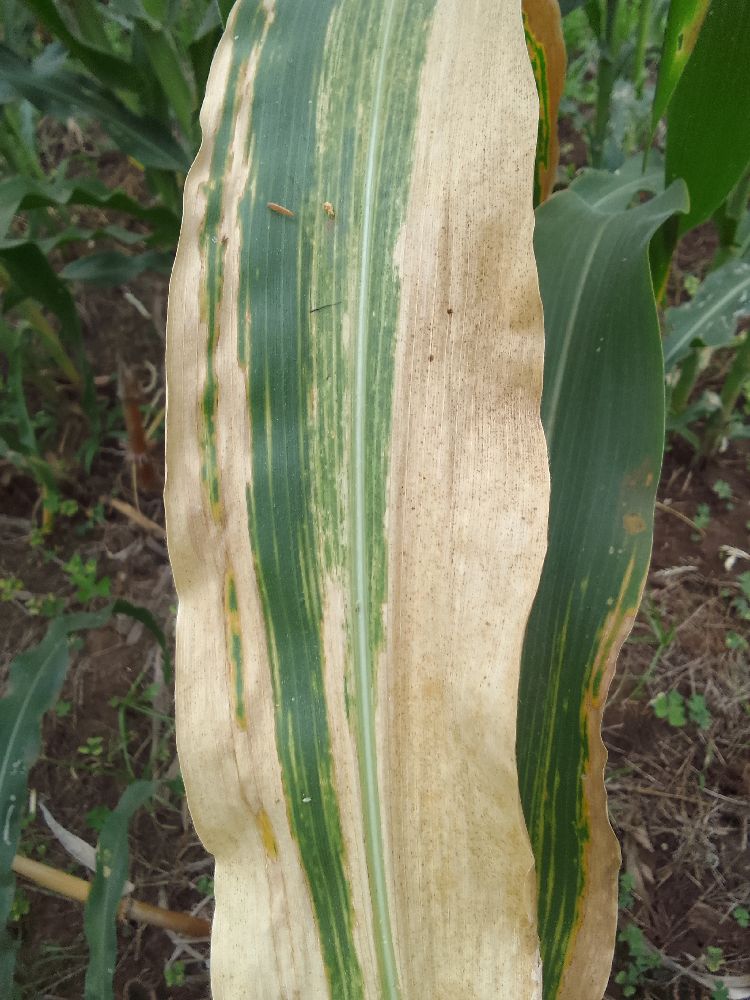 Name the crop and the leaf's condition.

maize, maize lethal necrosis
